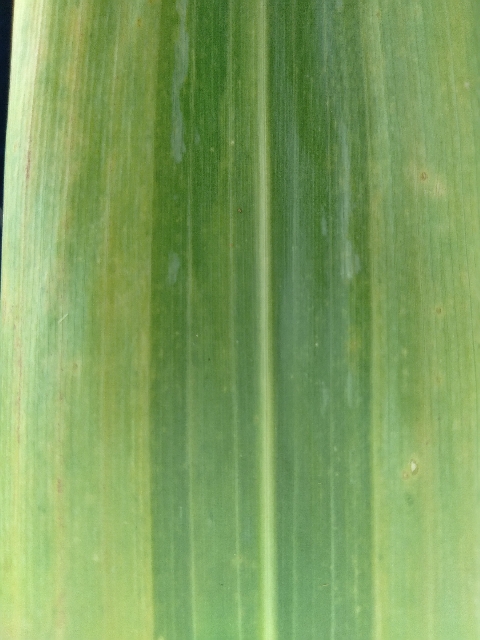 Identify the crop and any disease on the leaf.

maize, maize lethal necrosis
